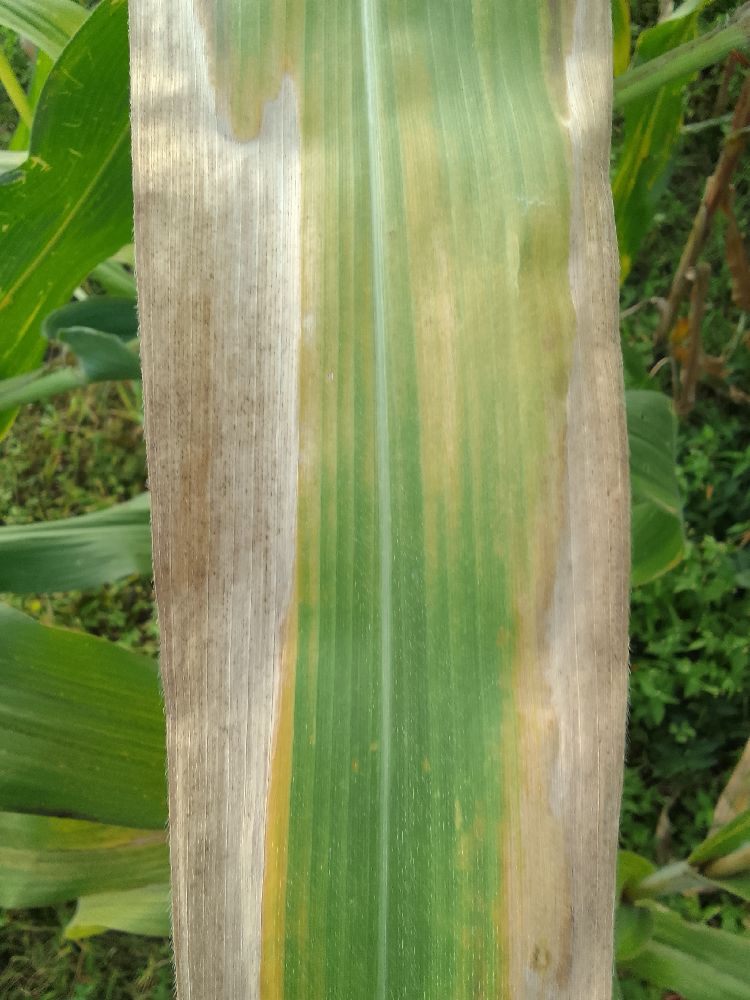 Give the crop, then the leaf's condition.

maize, maize lethal necrosis
